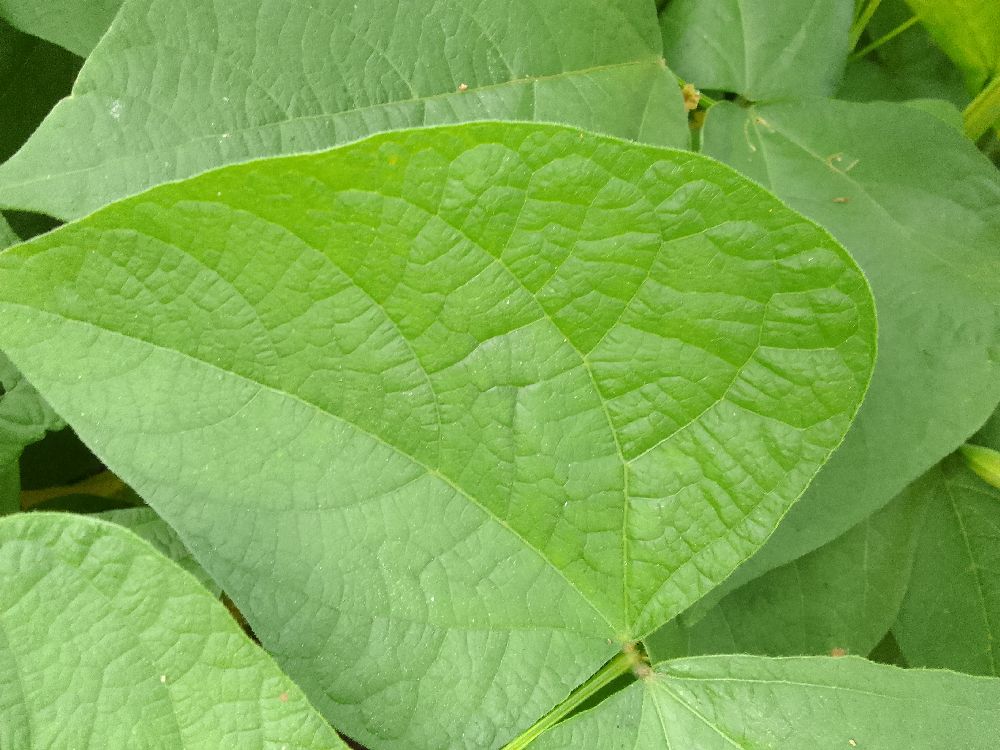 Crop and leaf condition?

common bean, healthy
